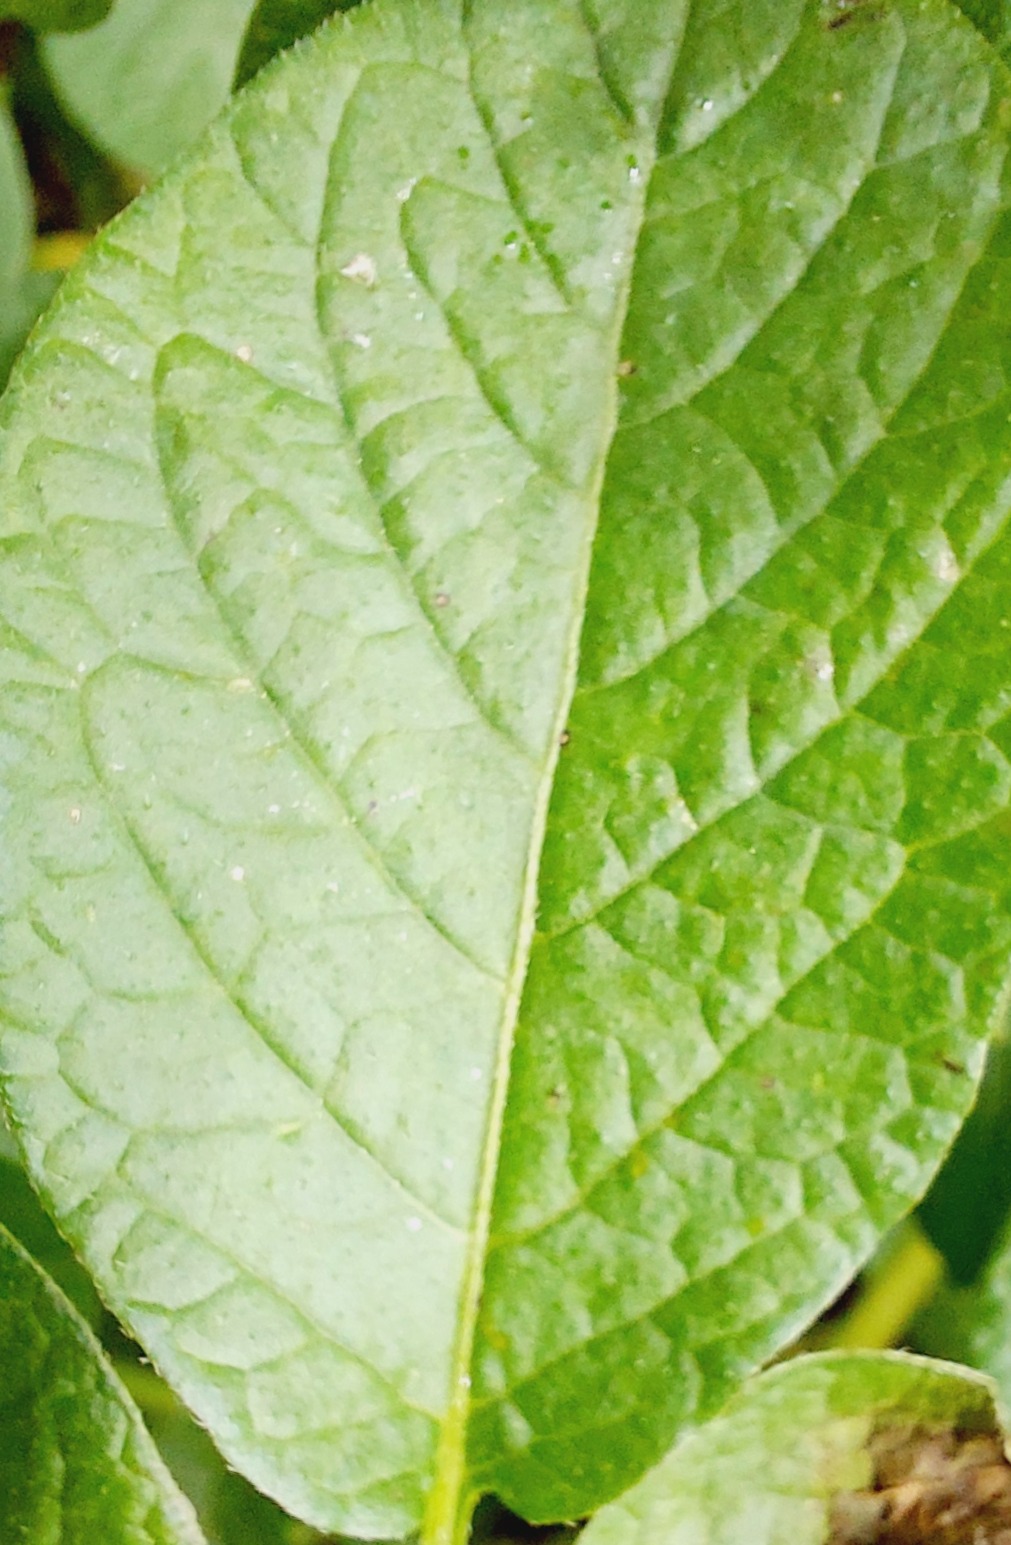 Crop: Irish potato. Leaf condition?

healthy
